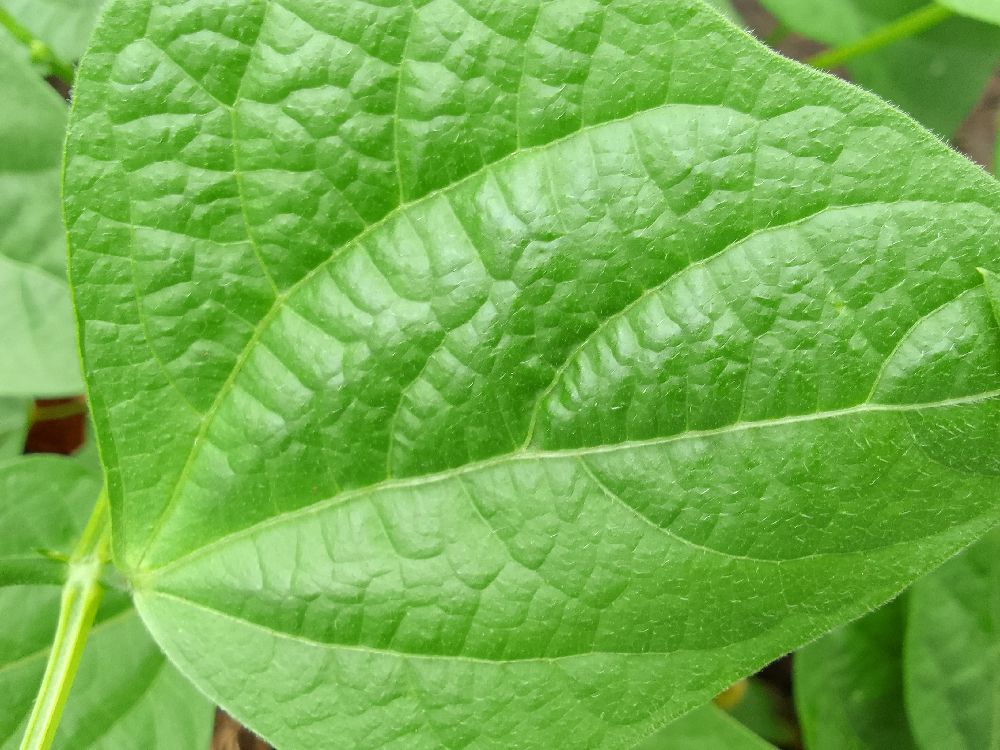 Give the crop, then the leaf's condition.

common bean, healthy
